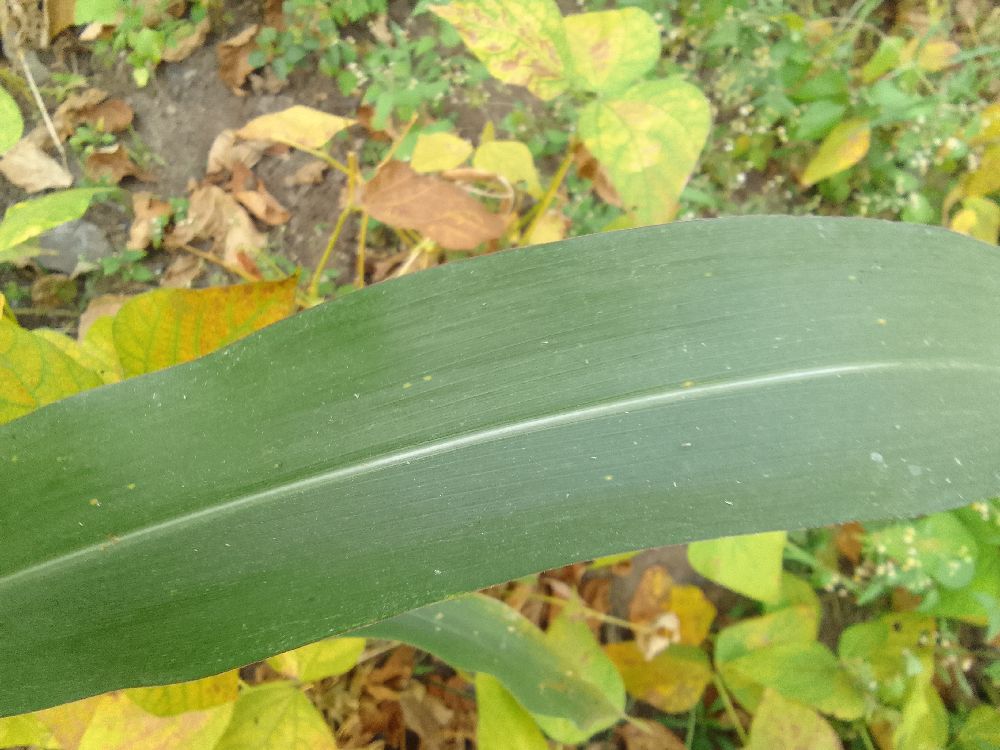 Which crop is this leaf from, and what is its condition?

maize, healthy
